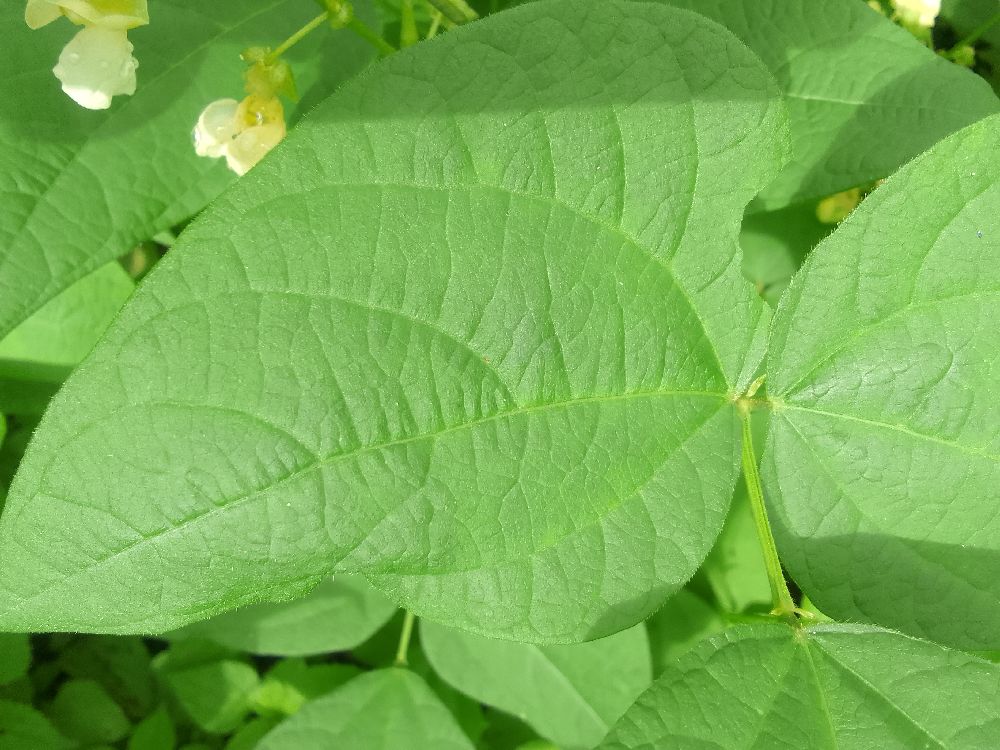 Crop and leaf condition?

common bean, healthy
